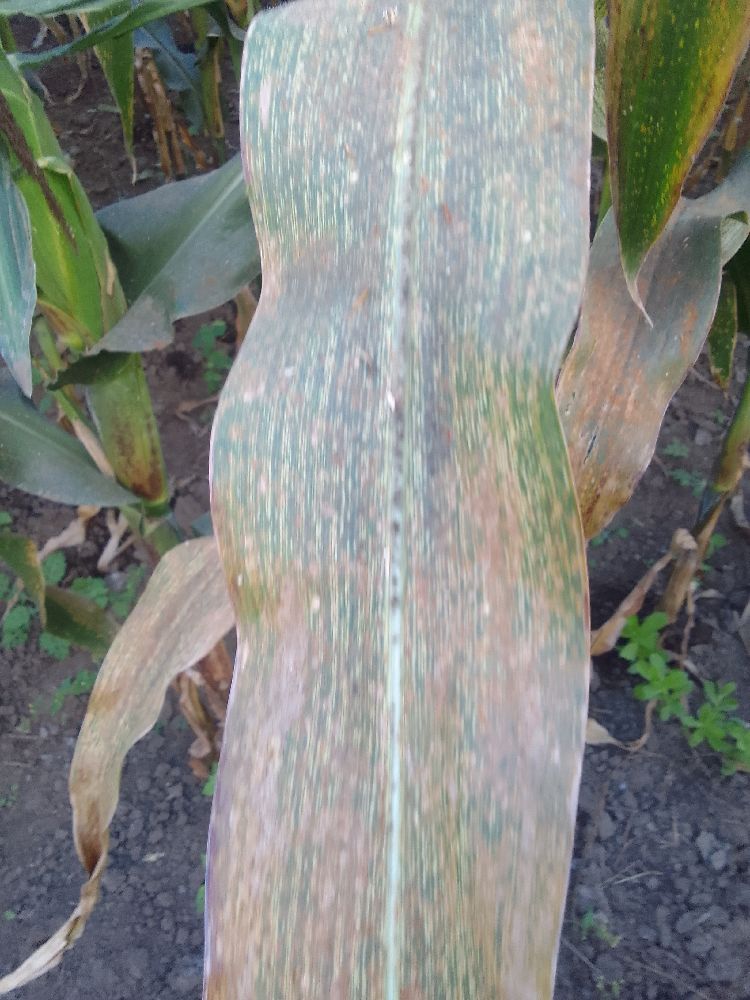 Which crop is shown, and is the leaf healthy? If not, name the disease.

maize, maize streak virus
